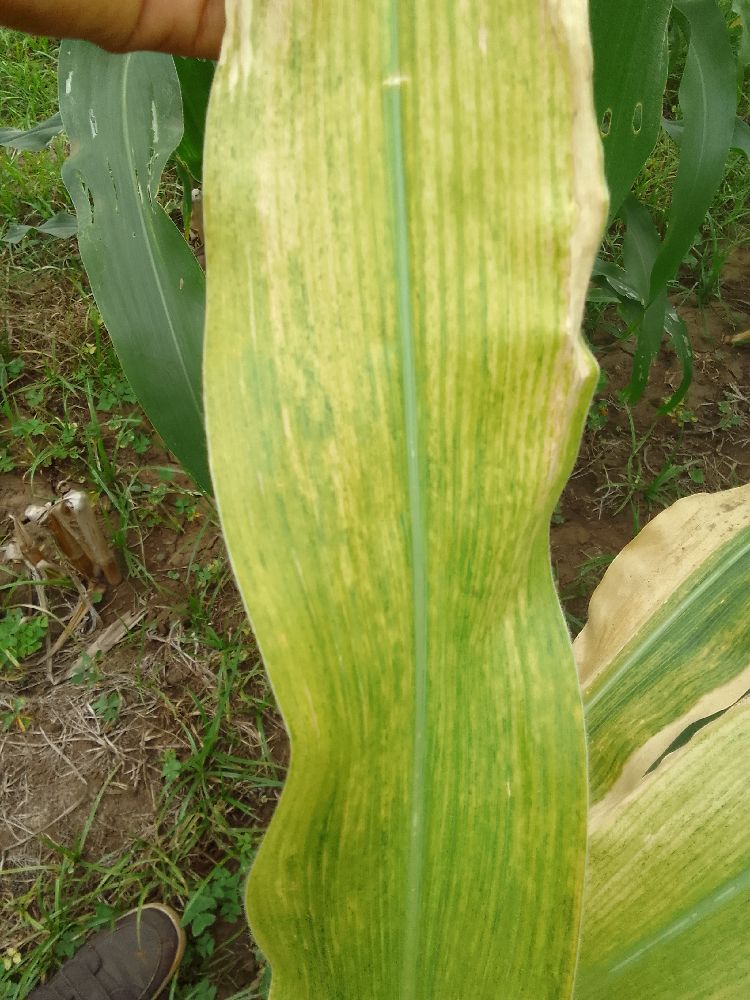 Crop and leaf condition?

maize, maize lethal necrosis
